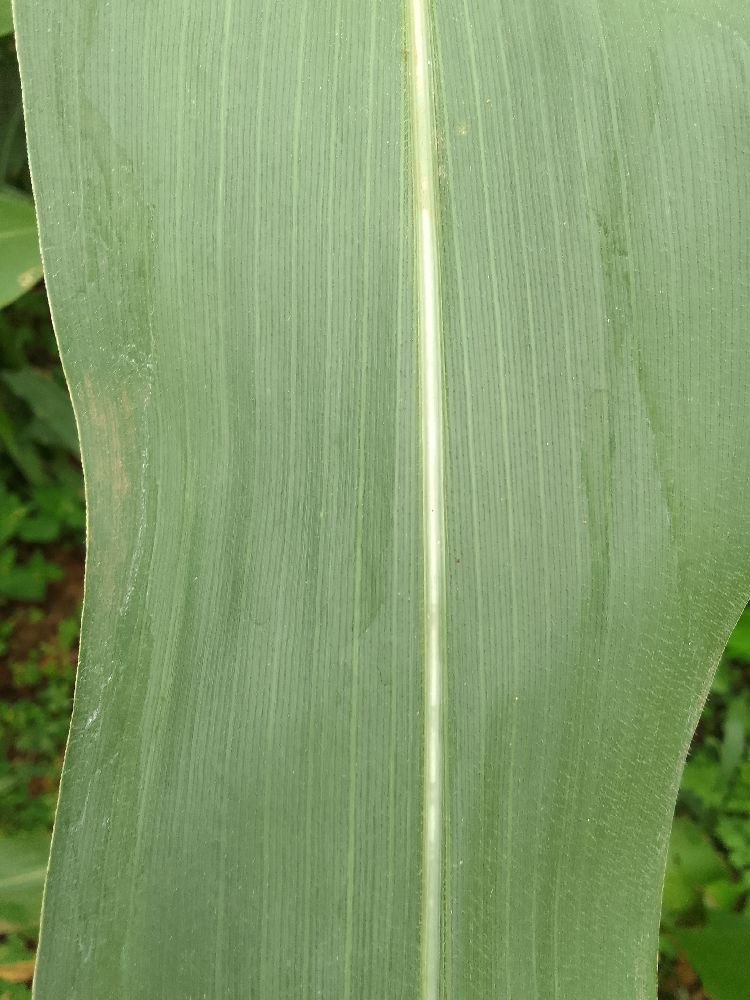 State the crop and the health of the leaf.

maize, healthy
